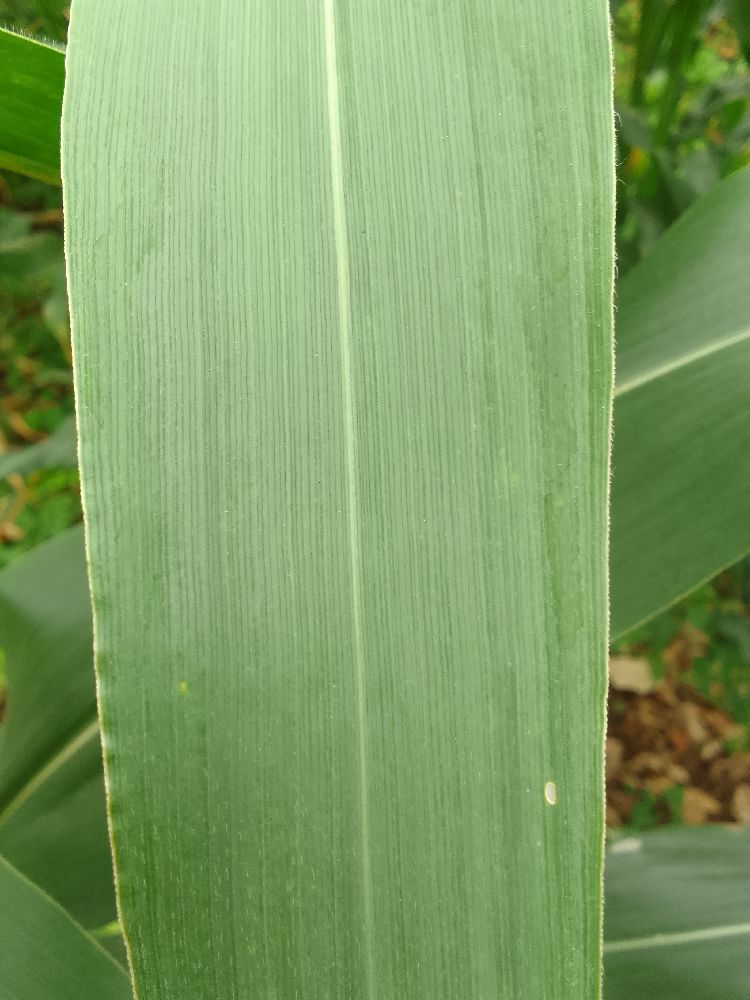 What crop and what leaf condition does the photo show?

maize, healthy
